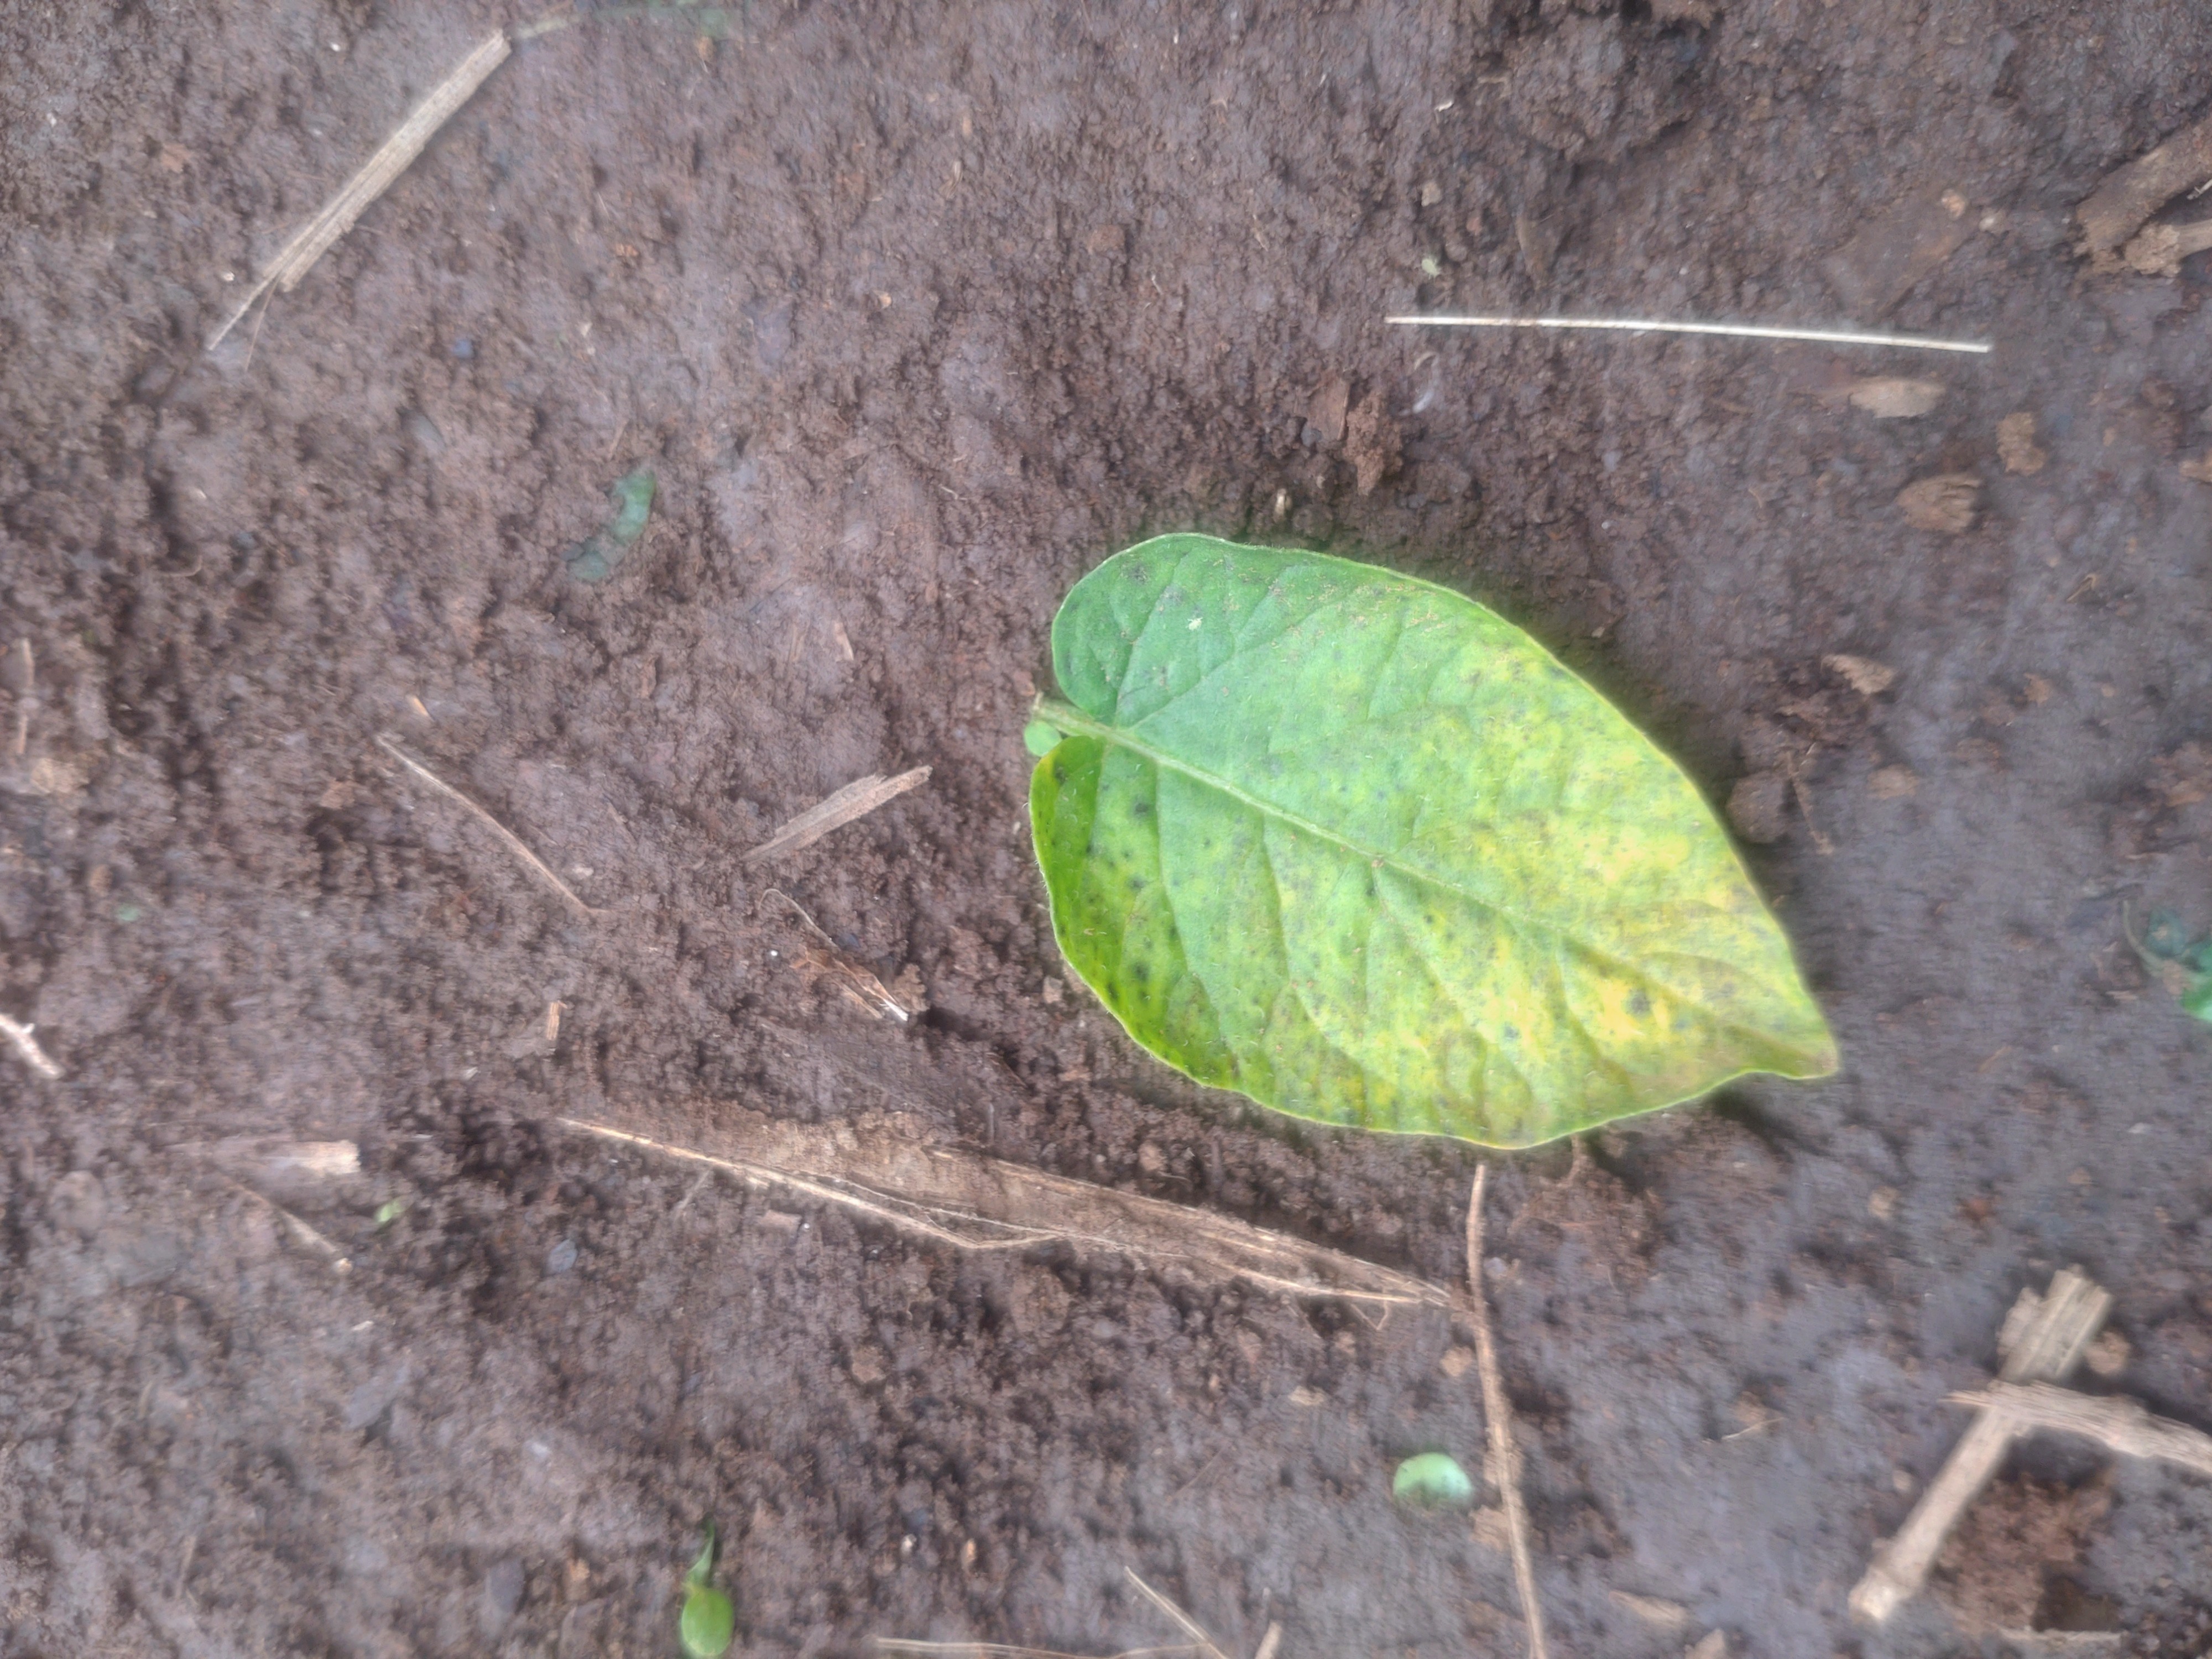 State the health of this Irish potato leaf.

late blight
